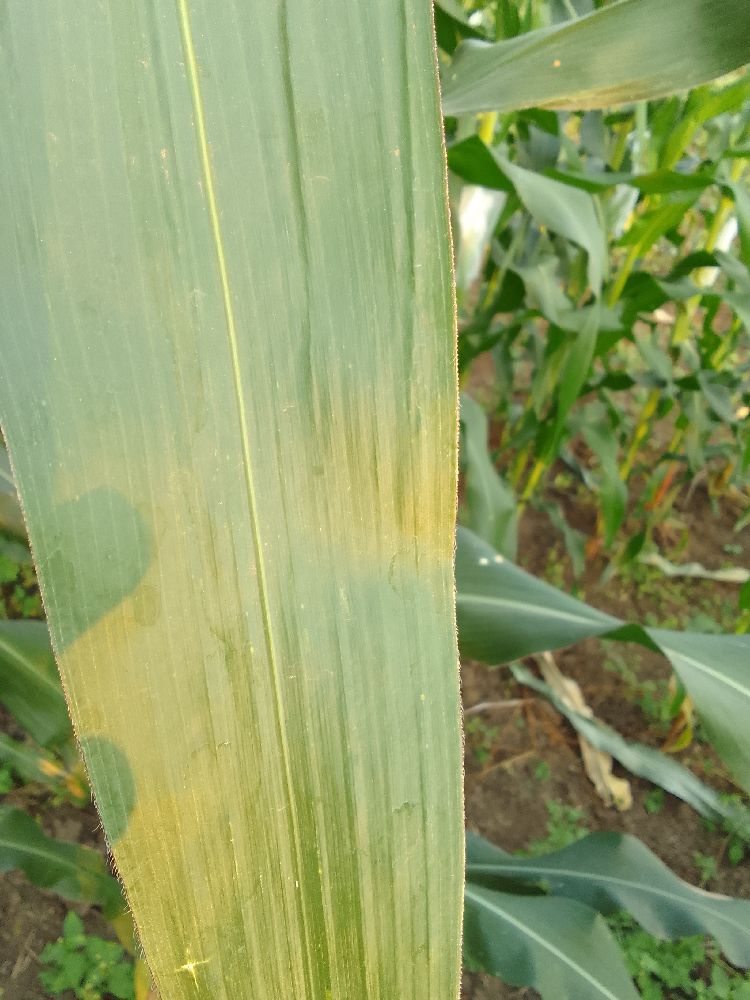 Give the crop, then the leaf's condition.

maize, healthy
